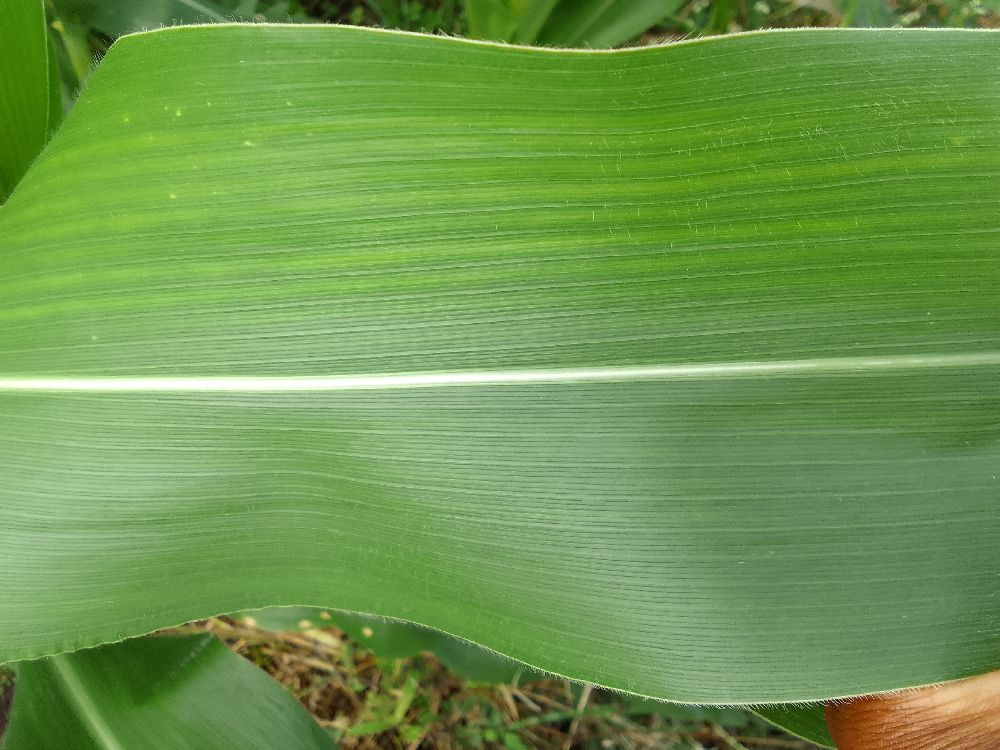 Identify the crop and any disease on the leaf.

maize, healthy
